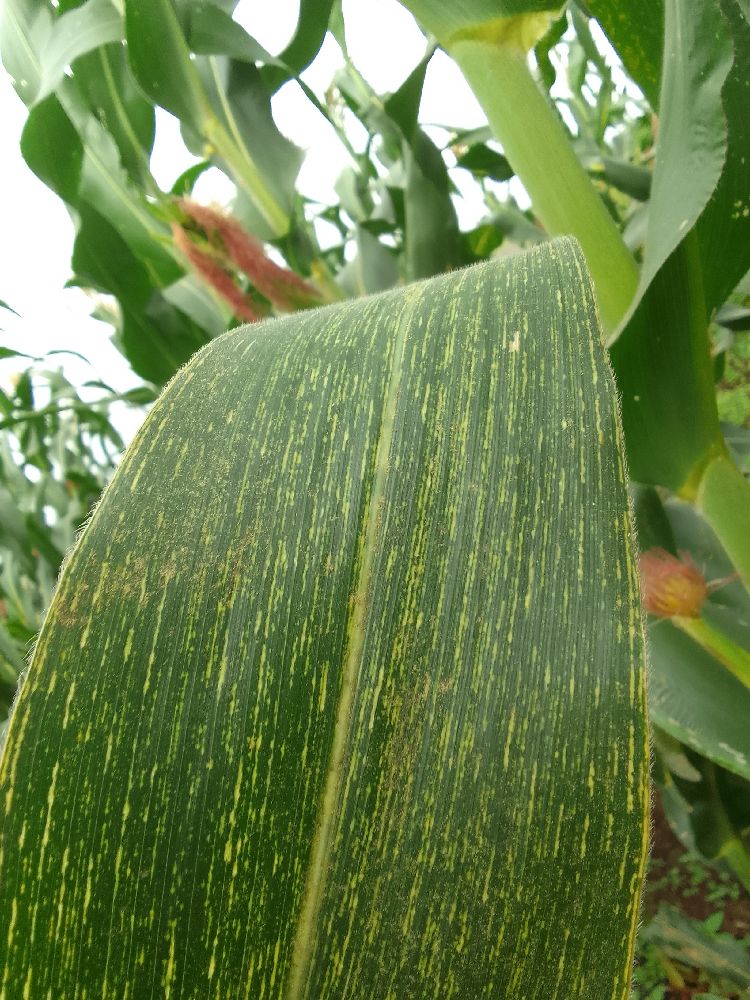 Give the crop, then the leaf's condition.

maize, maize streak virus
